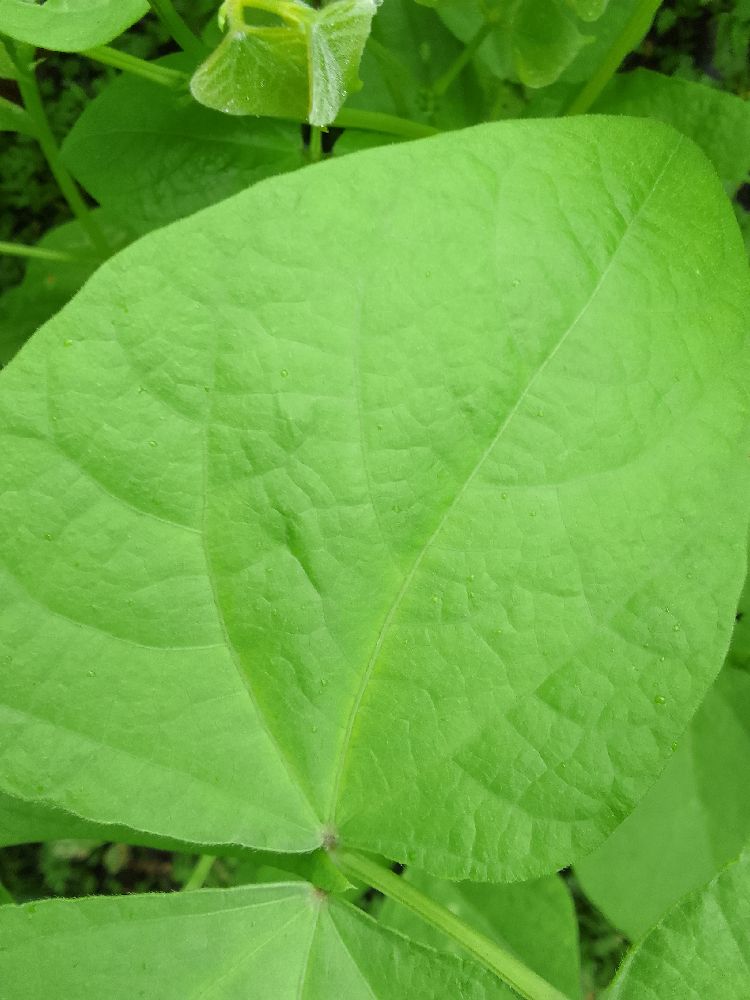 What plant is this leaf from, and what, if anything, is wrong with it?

common bean, healthy
